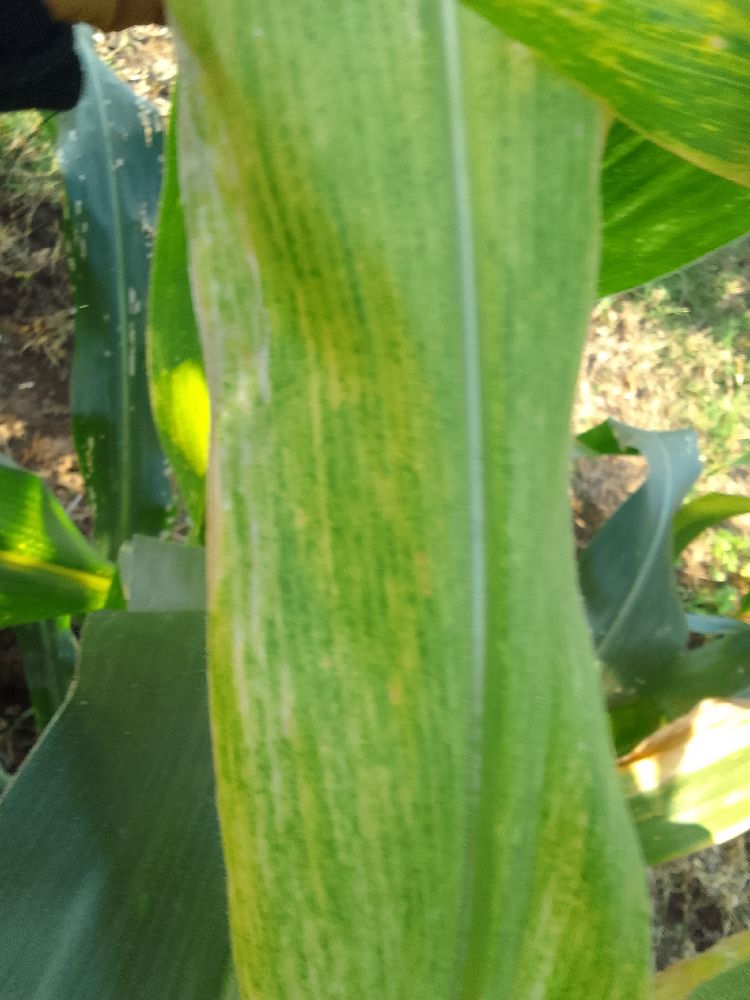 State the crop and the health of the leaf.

maize, maize lethal necrosis
